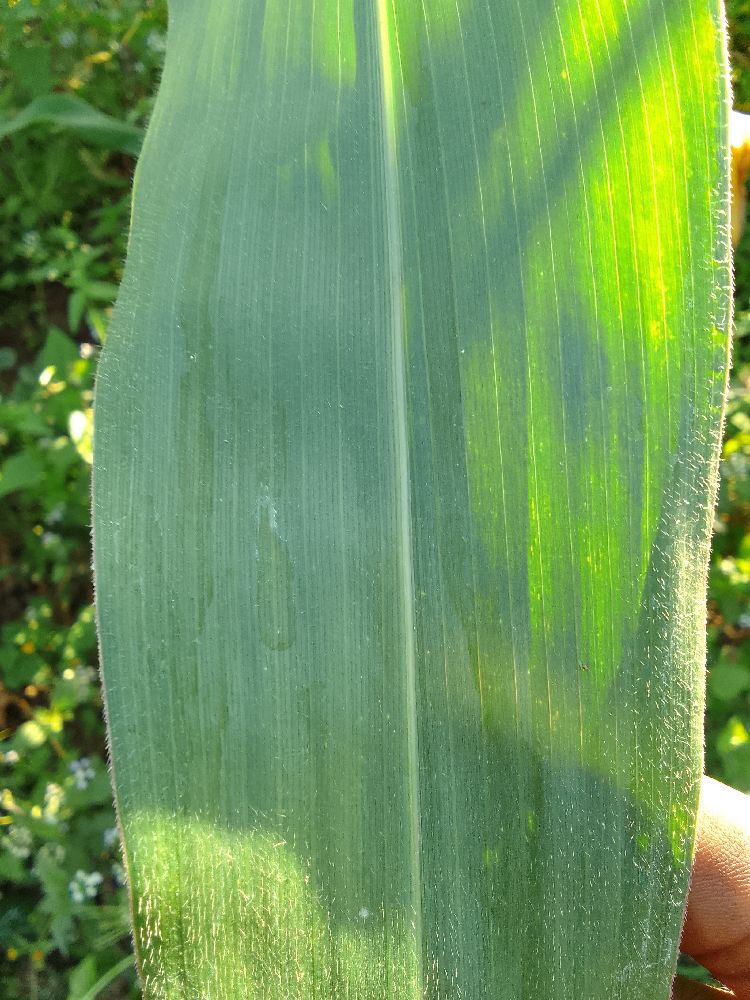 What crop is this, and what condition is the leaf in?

maize, healthy
